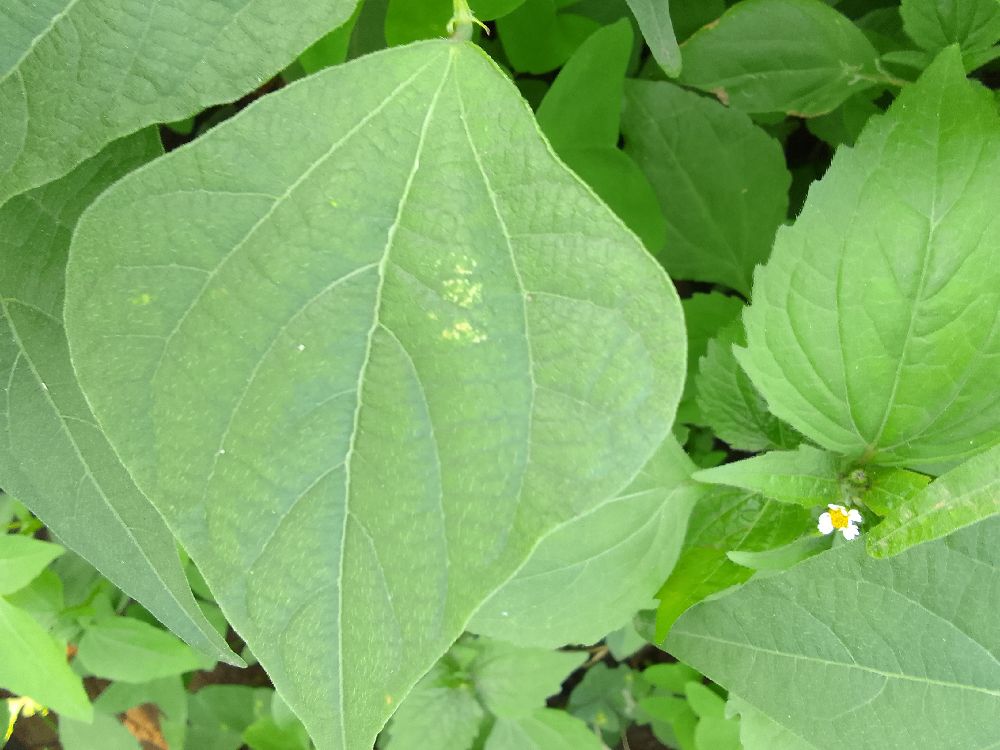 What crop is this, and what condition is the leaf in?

common bean, healthy
